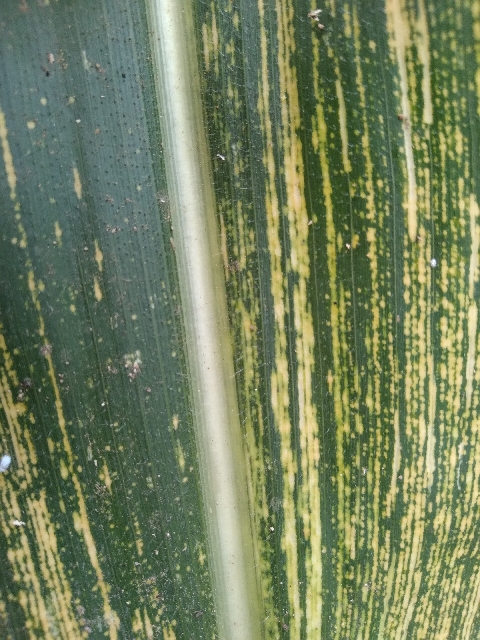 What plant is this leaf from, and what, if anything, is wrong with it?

maize, maize streak virus
